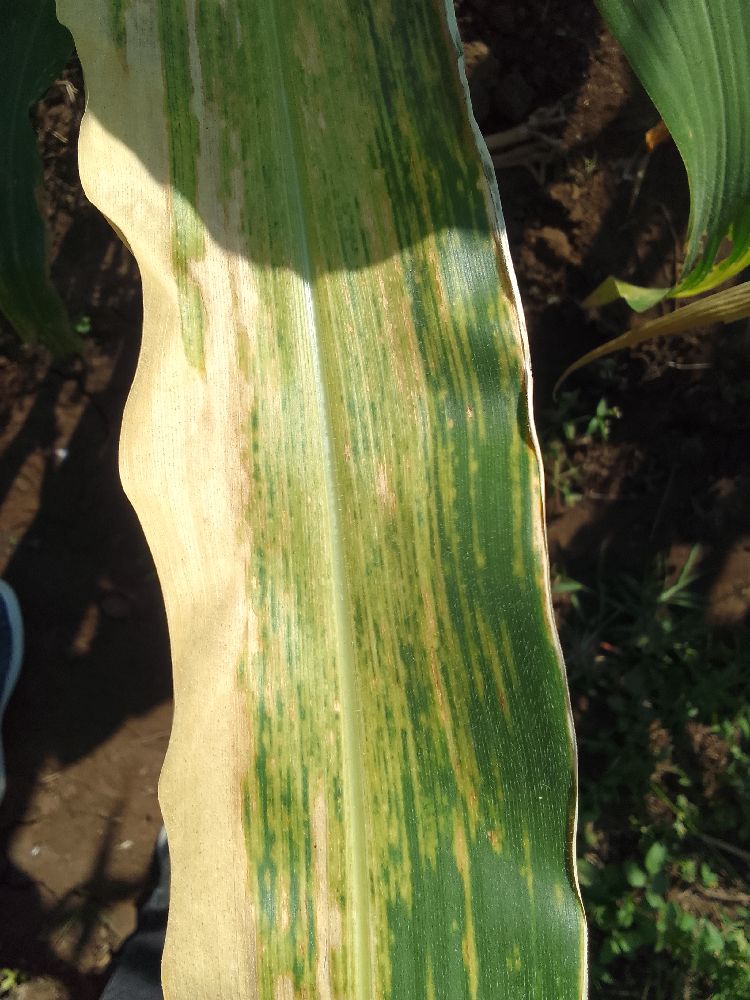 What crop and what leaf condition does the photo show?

maize, maize lethal necrosis
